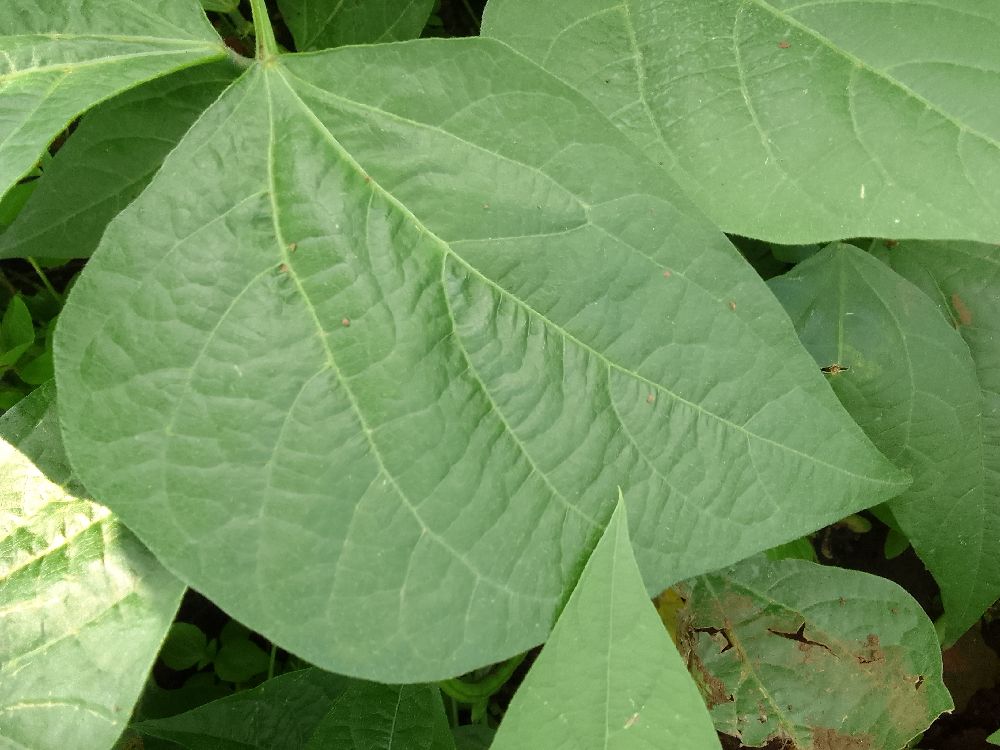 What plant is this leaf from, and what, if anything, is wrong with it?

common bean, healthy
